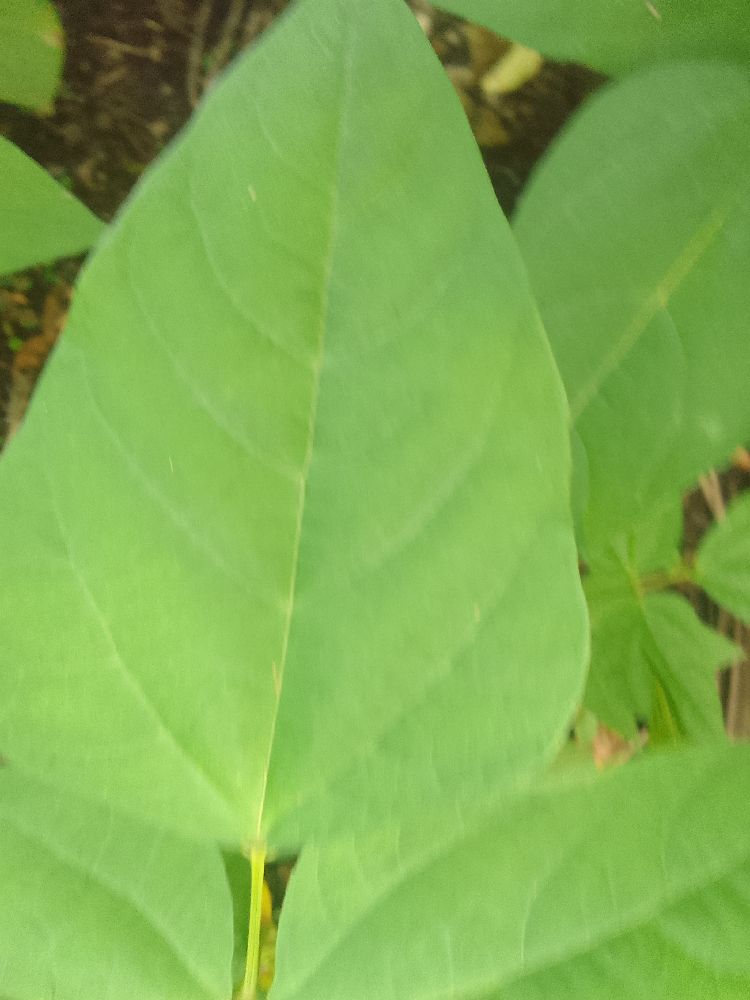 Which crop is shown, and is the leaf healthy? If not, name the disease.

common bean, healthy
